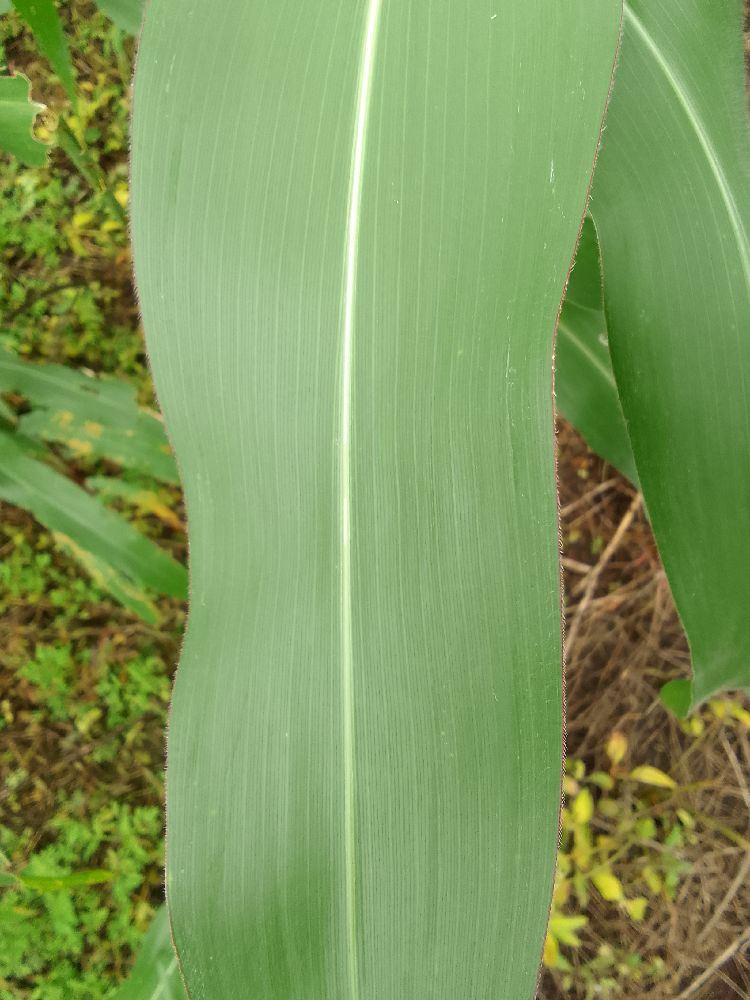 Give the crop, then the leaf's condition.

maize, healthy
